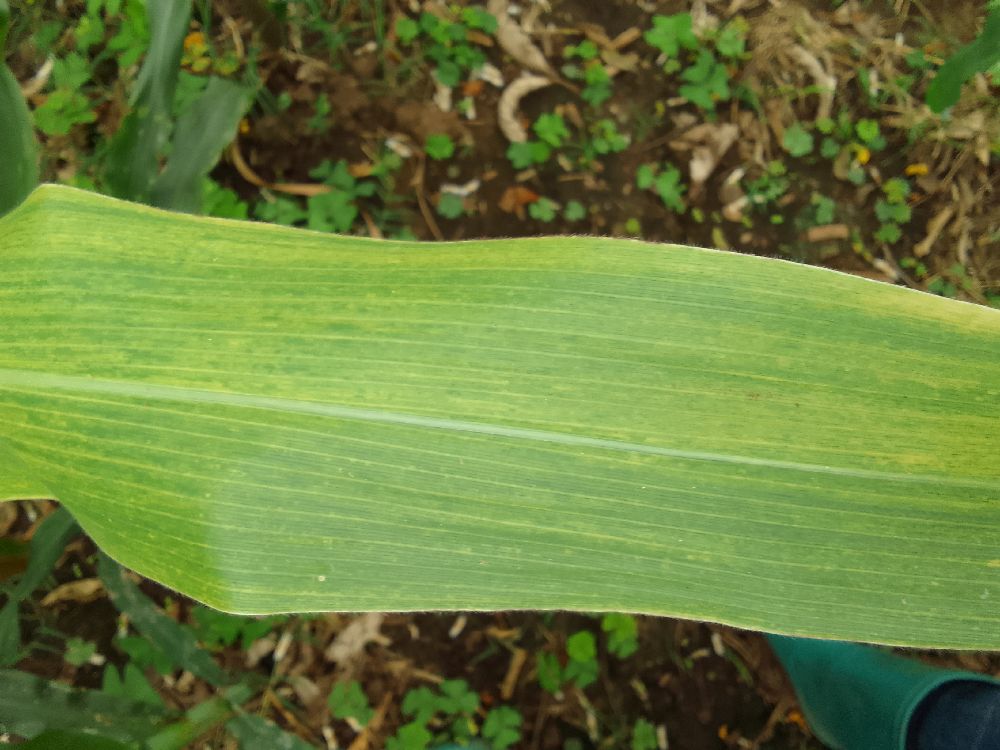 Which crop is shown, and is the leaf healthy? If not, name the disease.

maize, maize lethal necrosis
